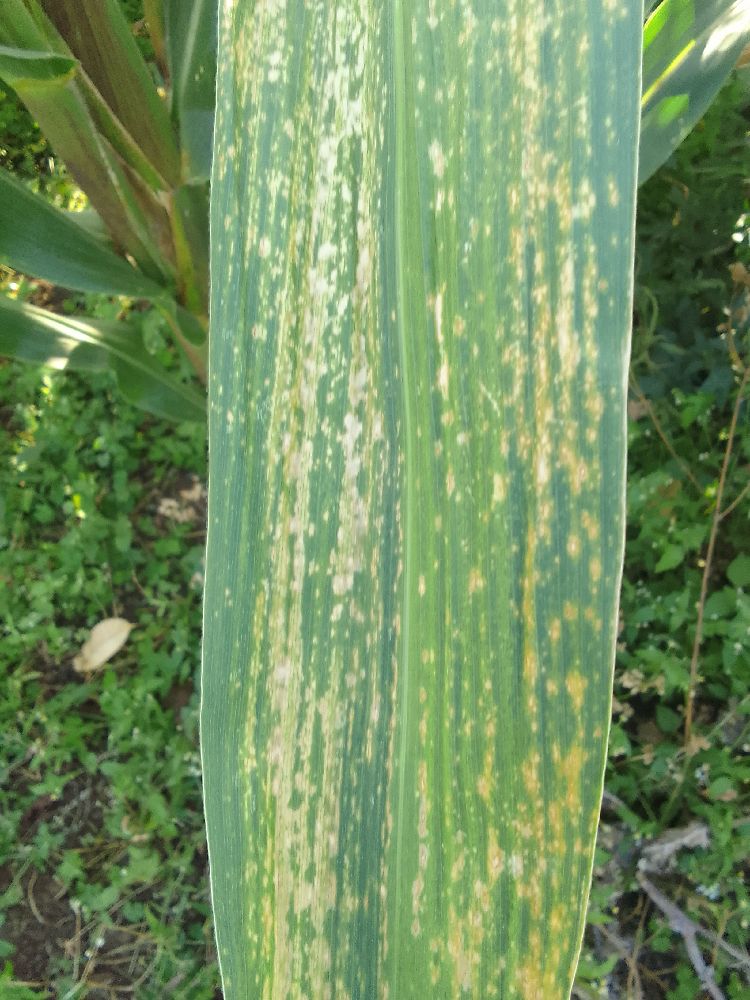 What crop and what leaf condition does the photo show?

maize, maize lethal necrosis
